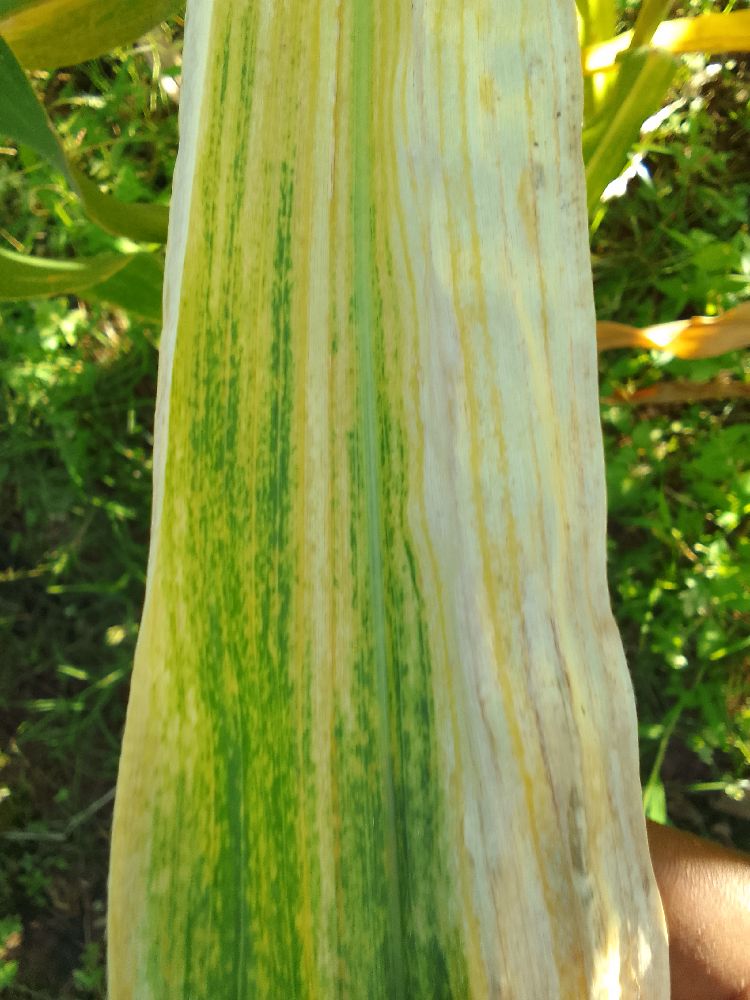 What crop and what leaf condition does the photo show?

maize, maize lethal necrosis
